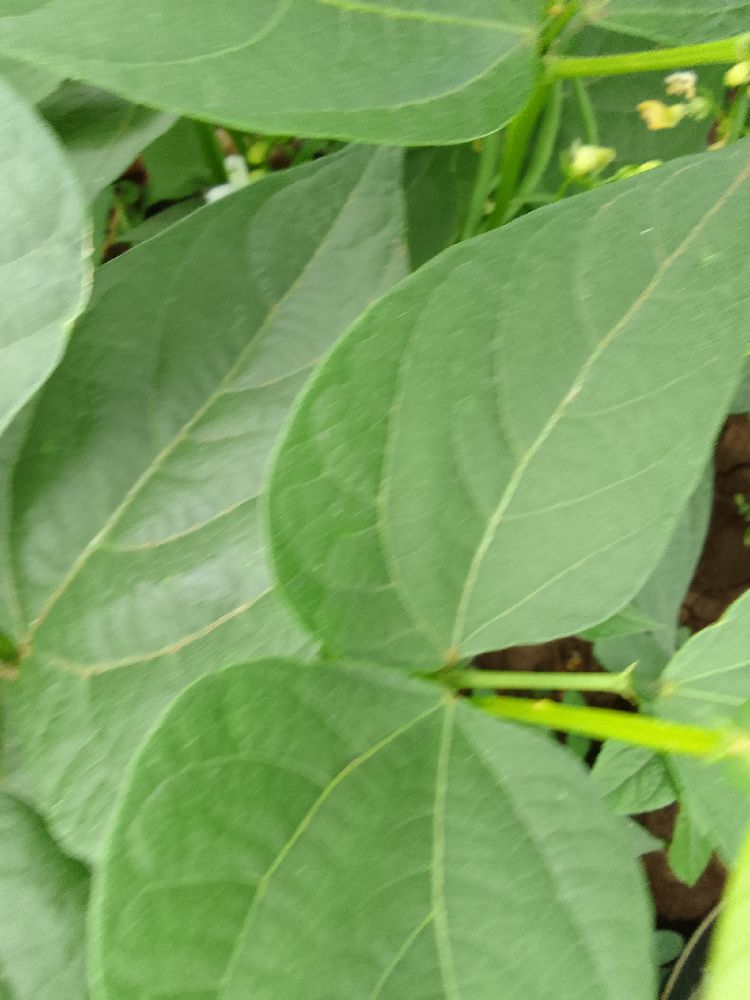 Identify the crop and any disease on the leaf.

common bean, healthy
